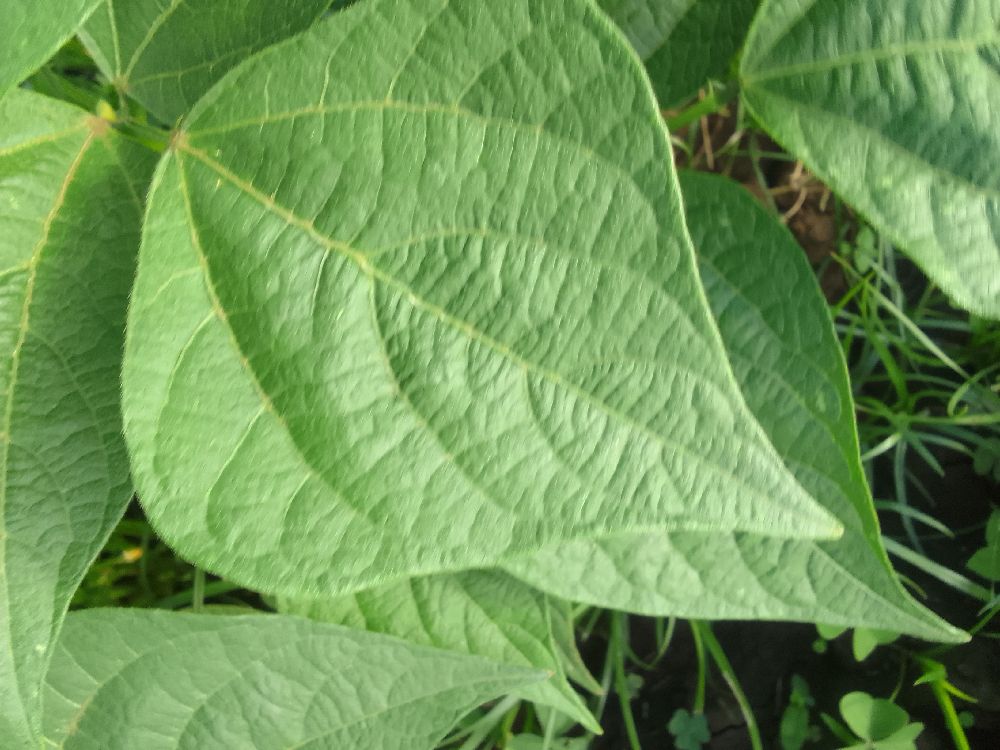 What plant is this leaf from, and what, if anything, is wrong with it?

common bean, healthy
